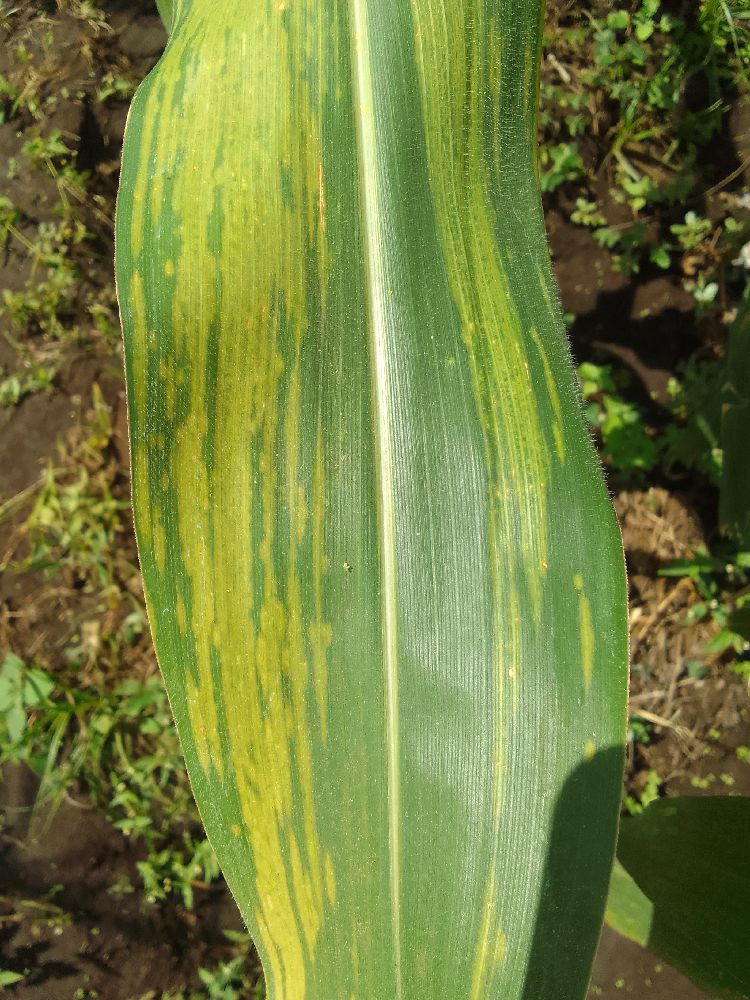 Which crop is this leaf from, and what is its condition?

maize, maize lethal necrosis
